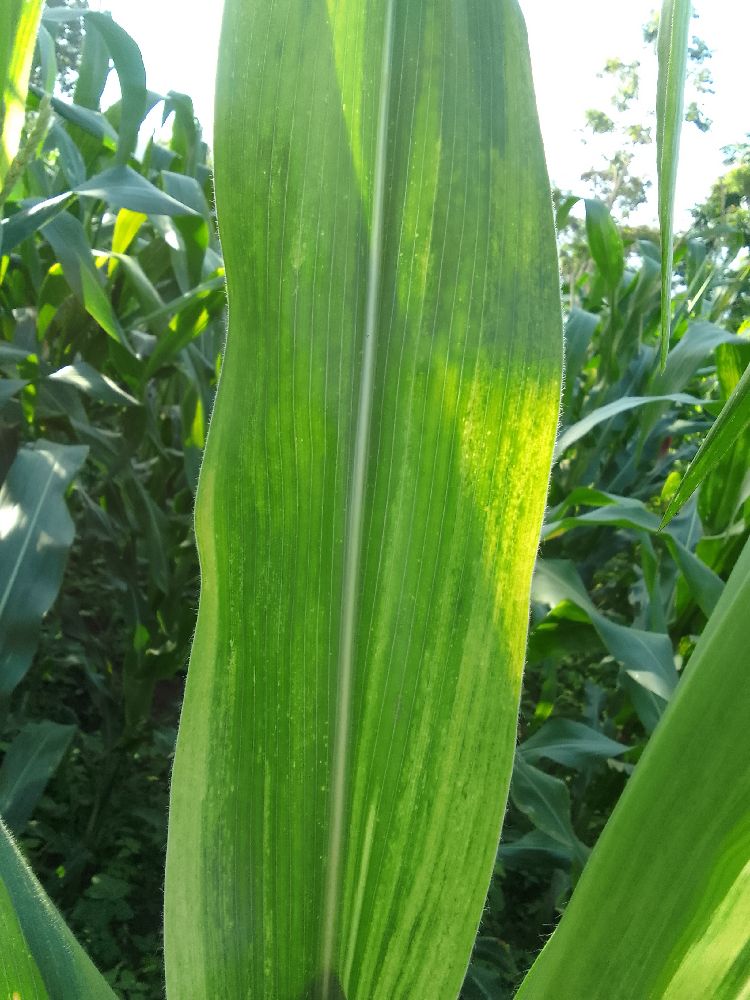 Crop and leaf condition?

maize, maize lethal necrosis
